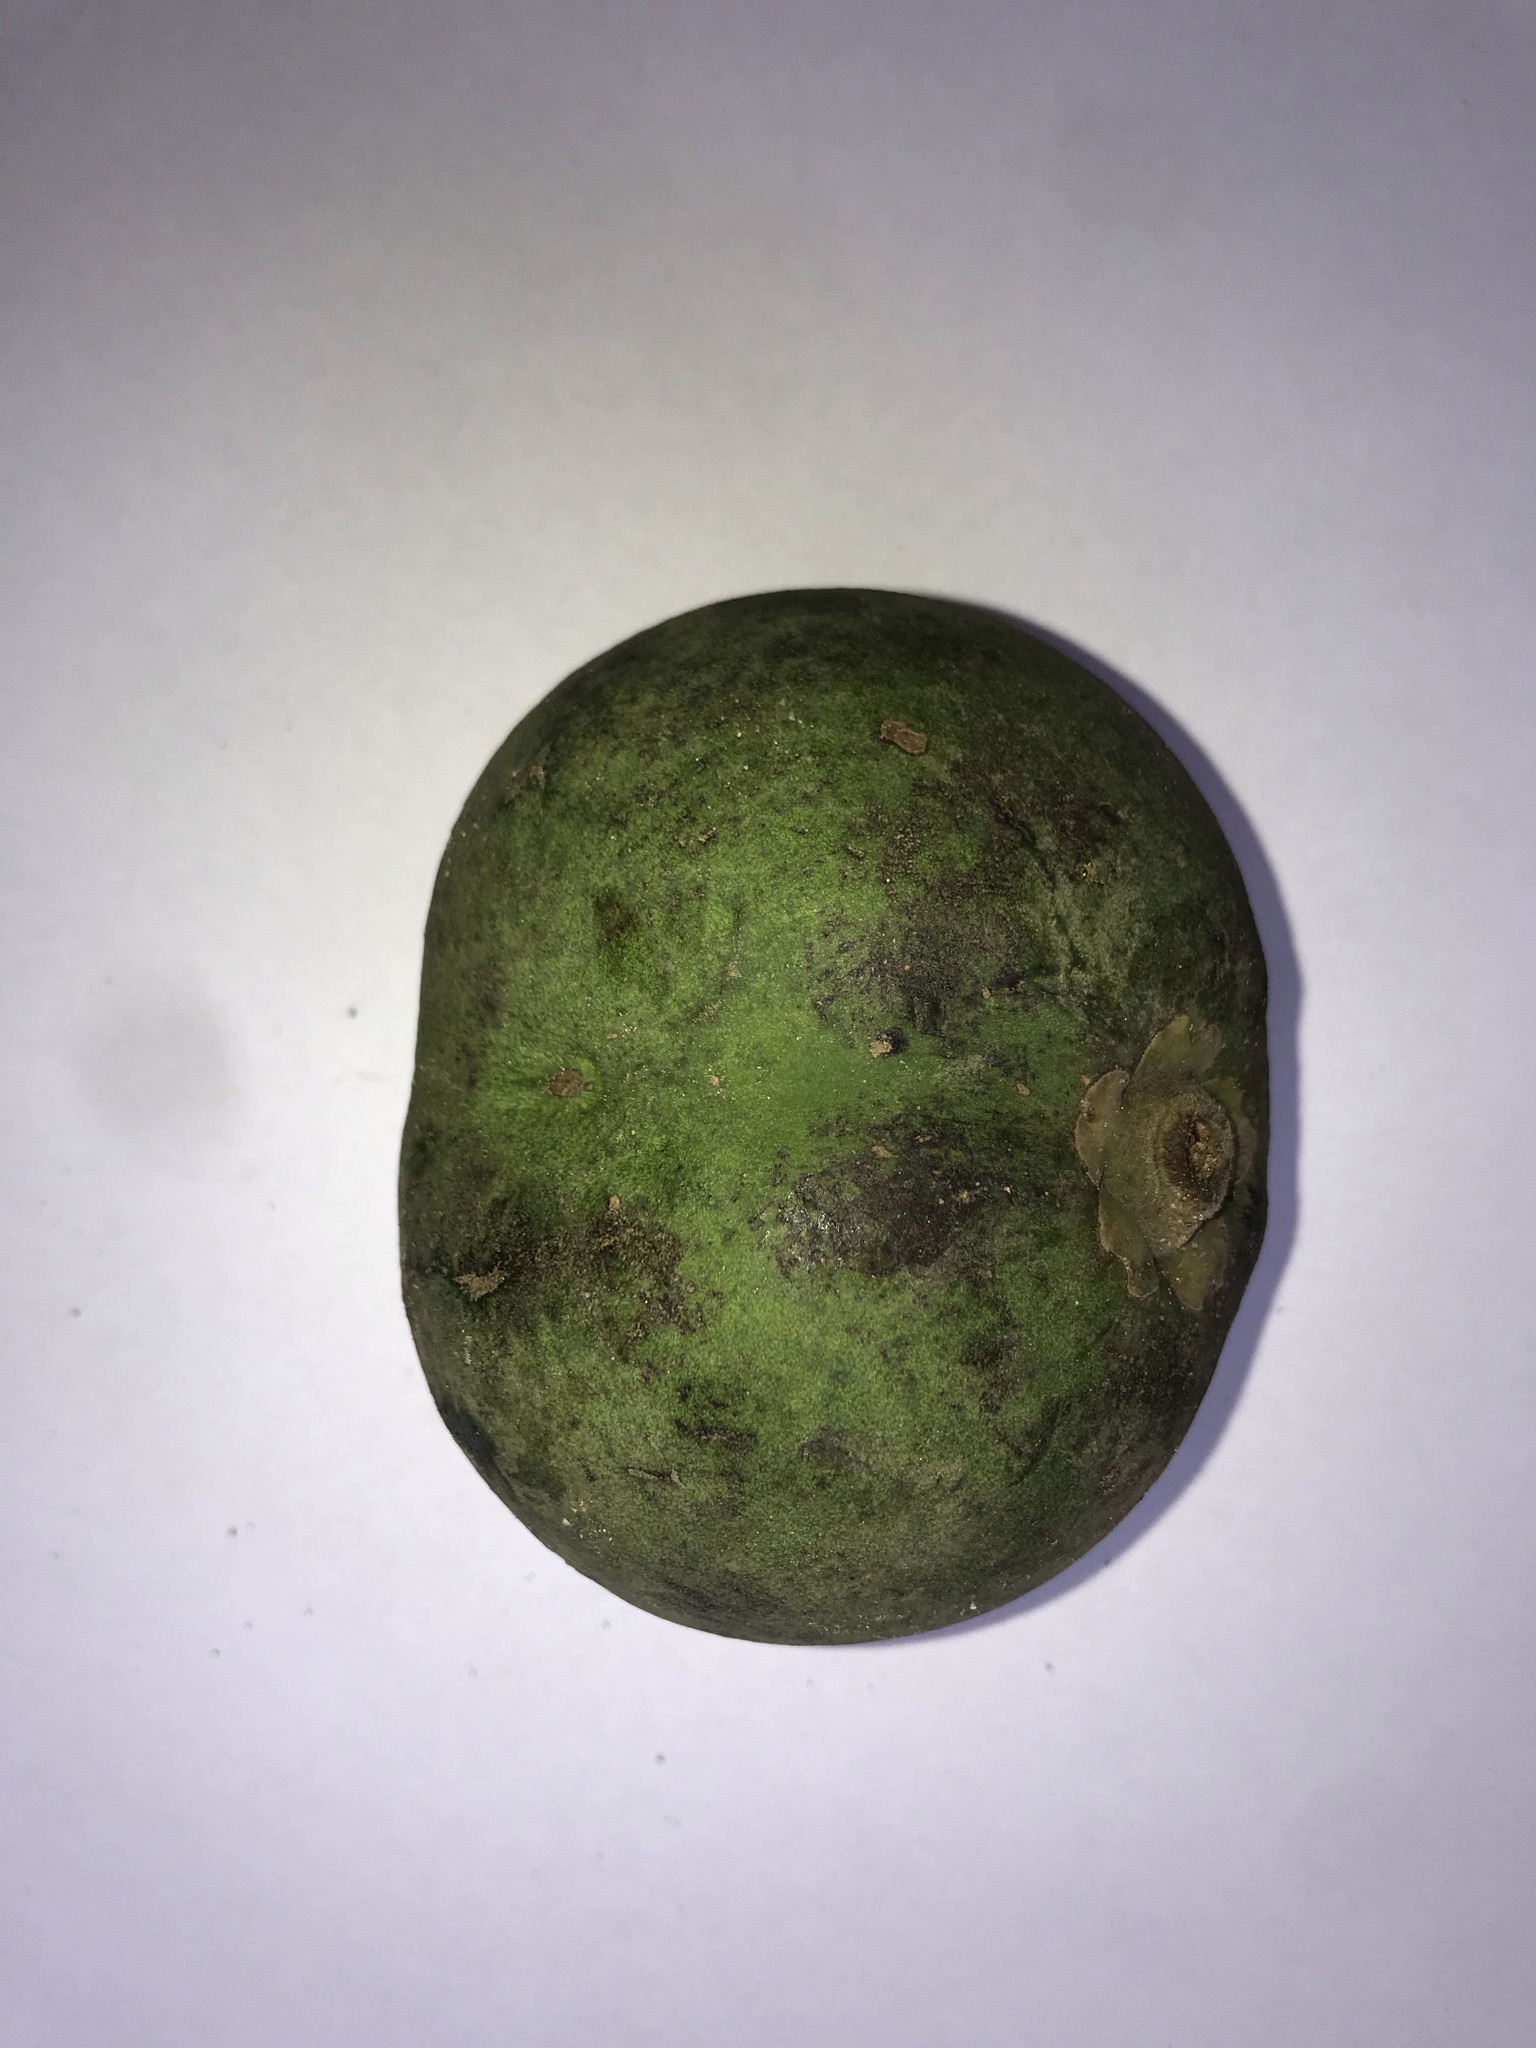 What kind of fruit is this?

pequi
